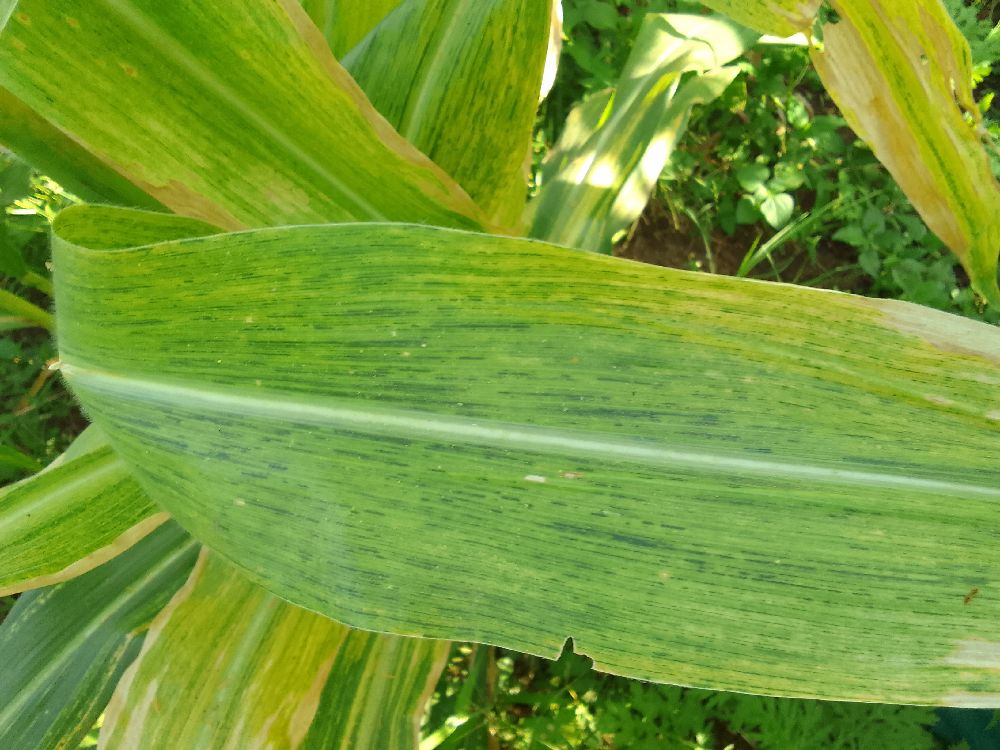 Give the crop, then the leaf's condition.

maize, maize lethal necrosis
